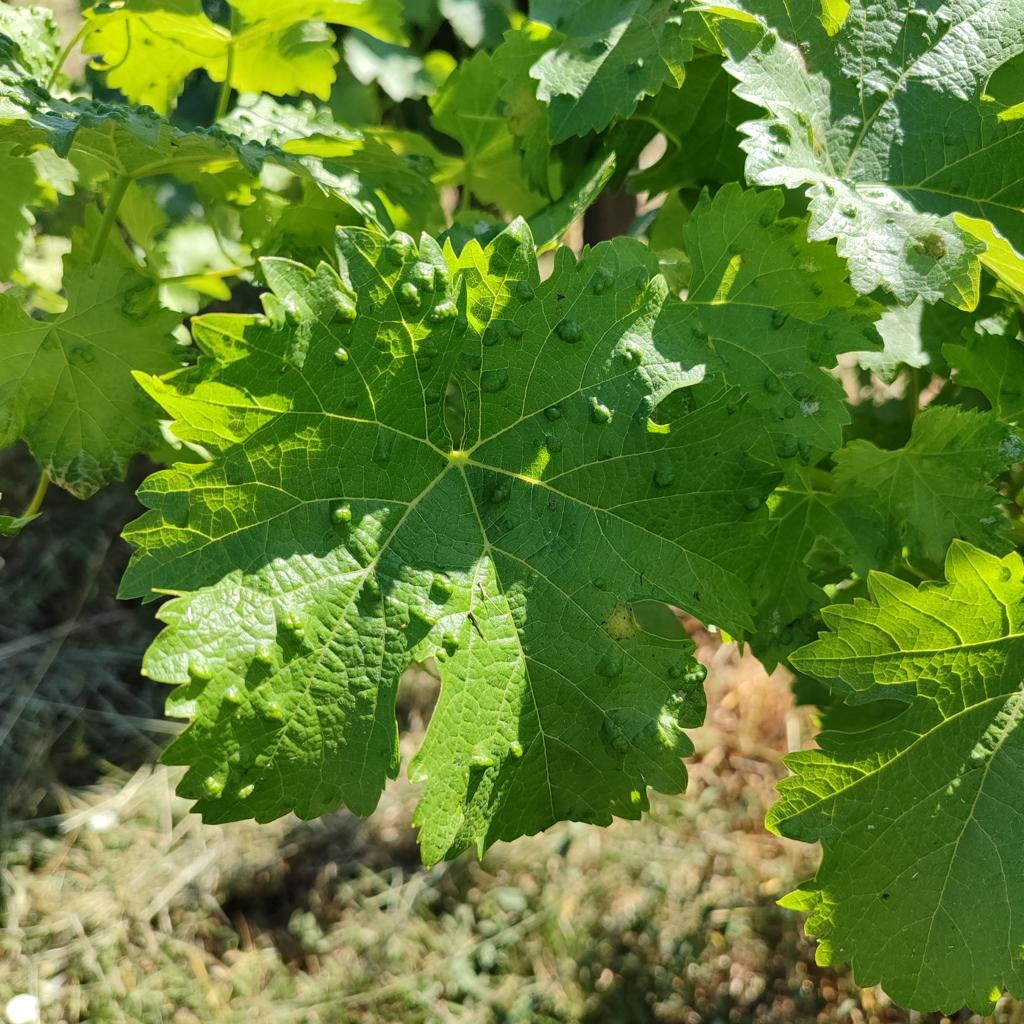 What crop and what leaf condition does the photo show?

grapevine, erineum mite
